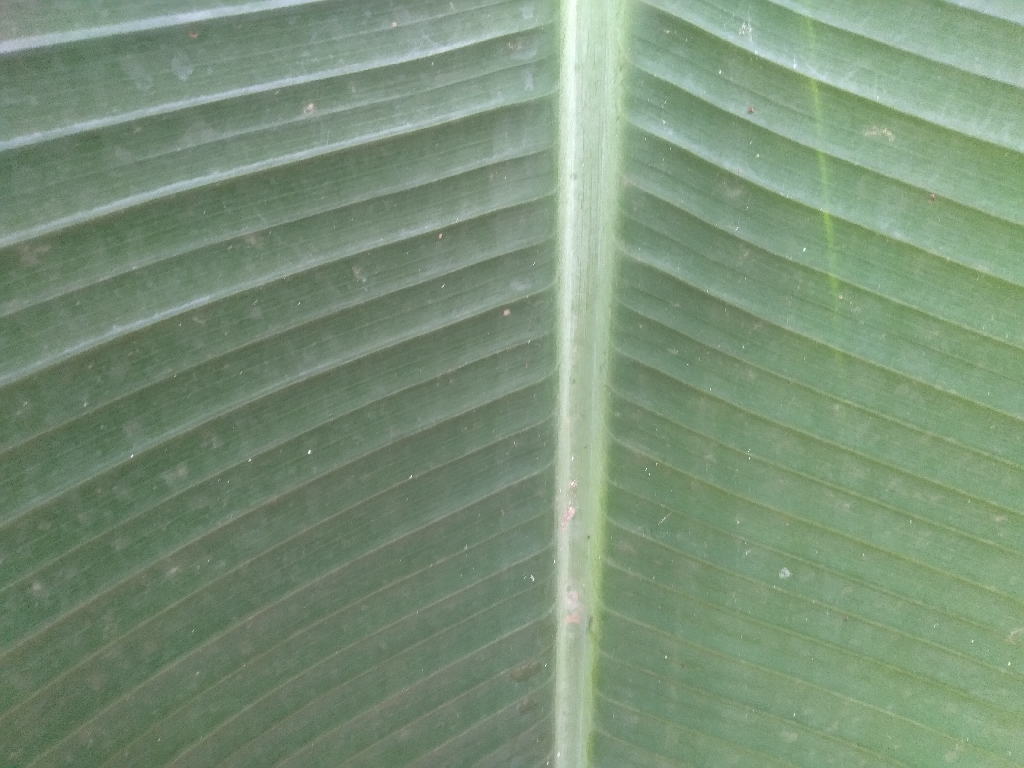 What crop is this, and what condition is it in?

banana, healthy
